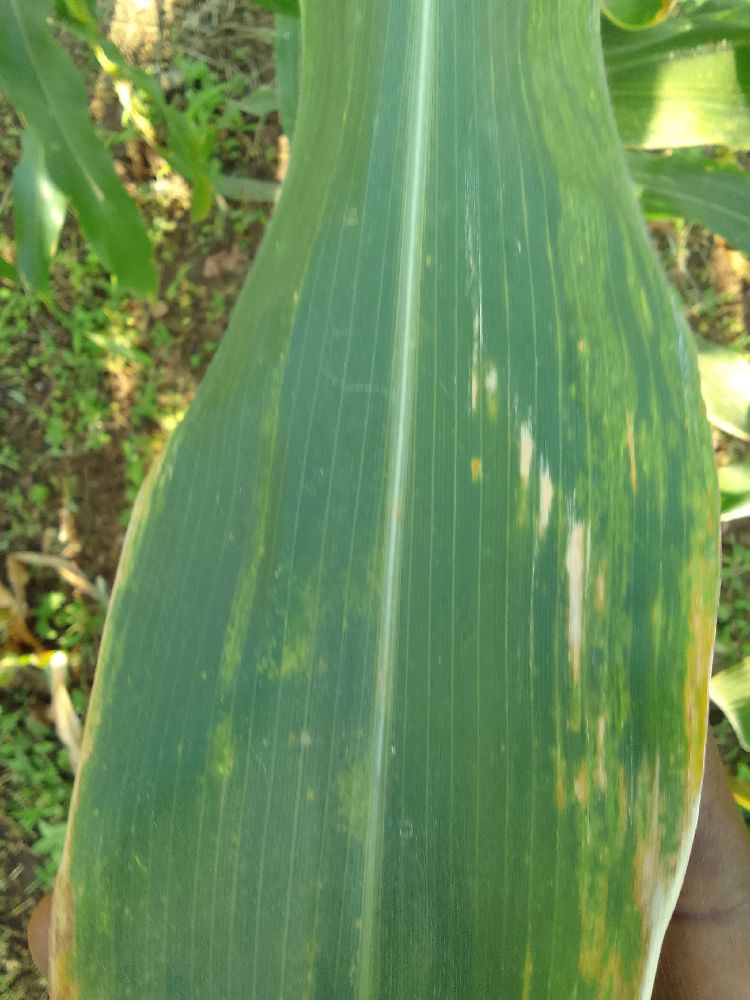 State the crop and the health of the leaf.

maize, maize lethal necrosis
